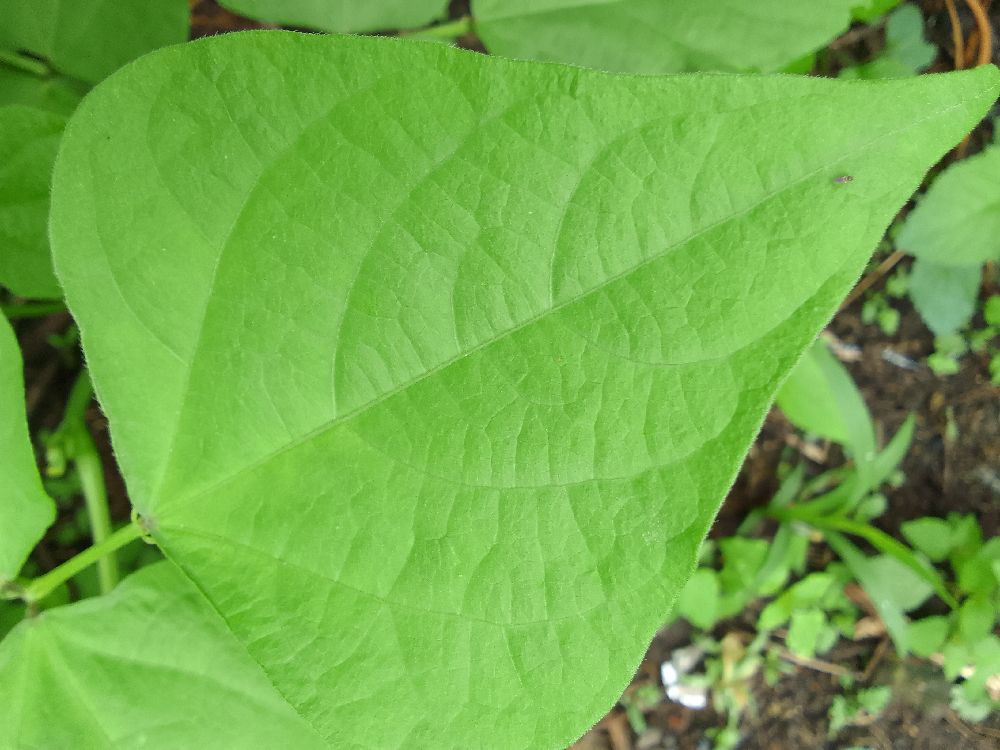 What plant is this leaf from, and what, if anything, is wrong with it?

common bean, healthy
